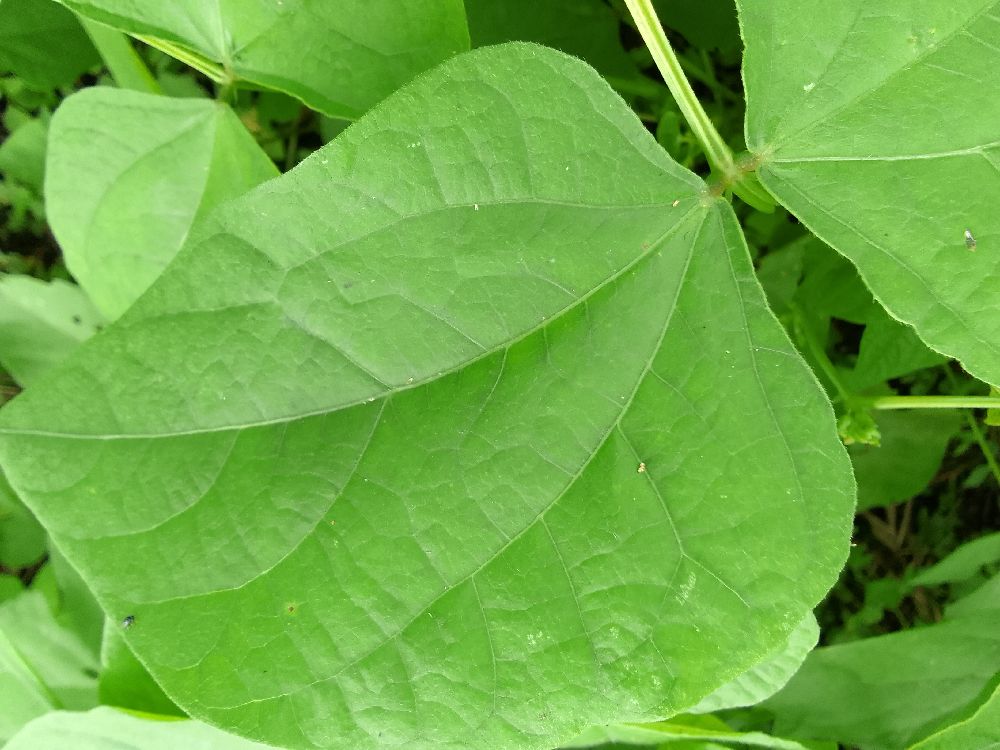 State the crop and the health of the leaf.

common bean, healthy
